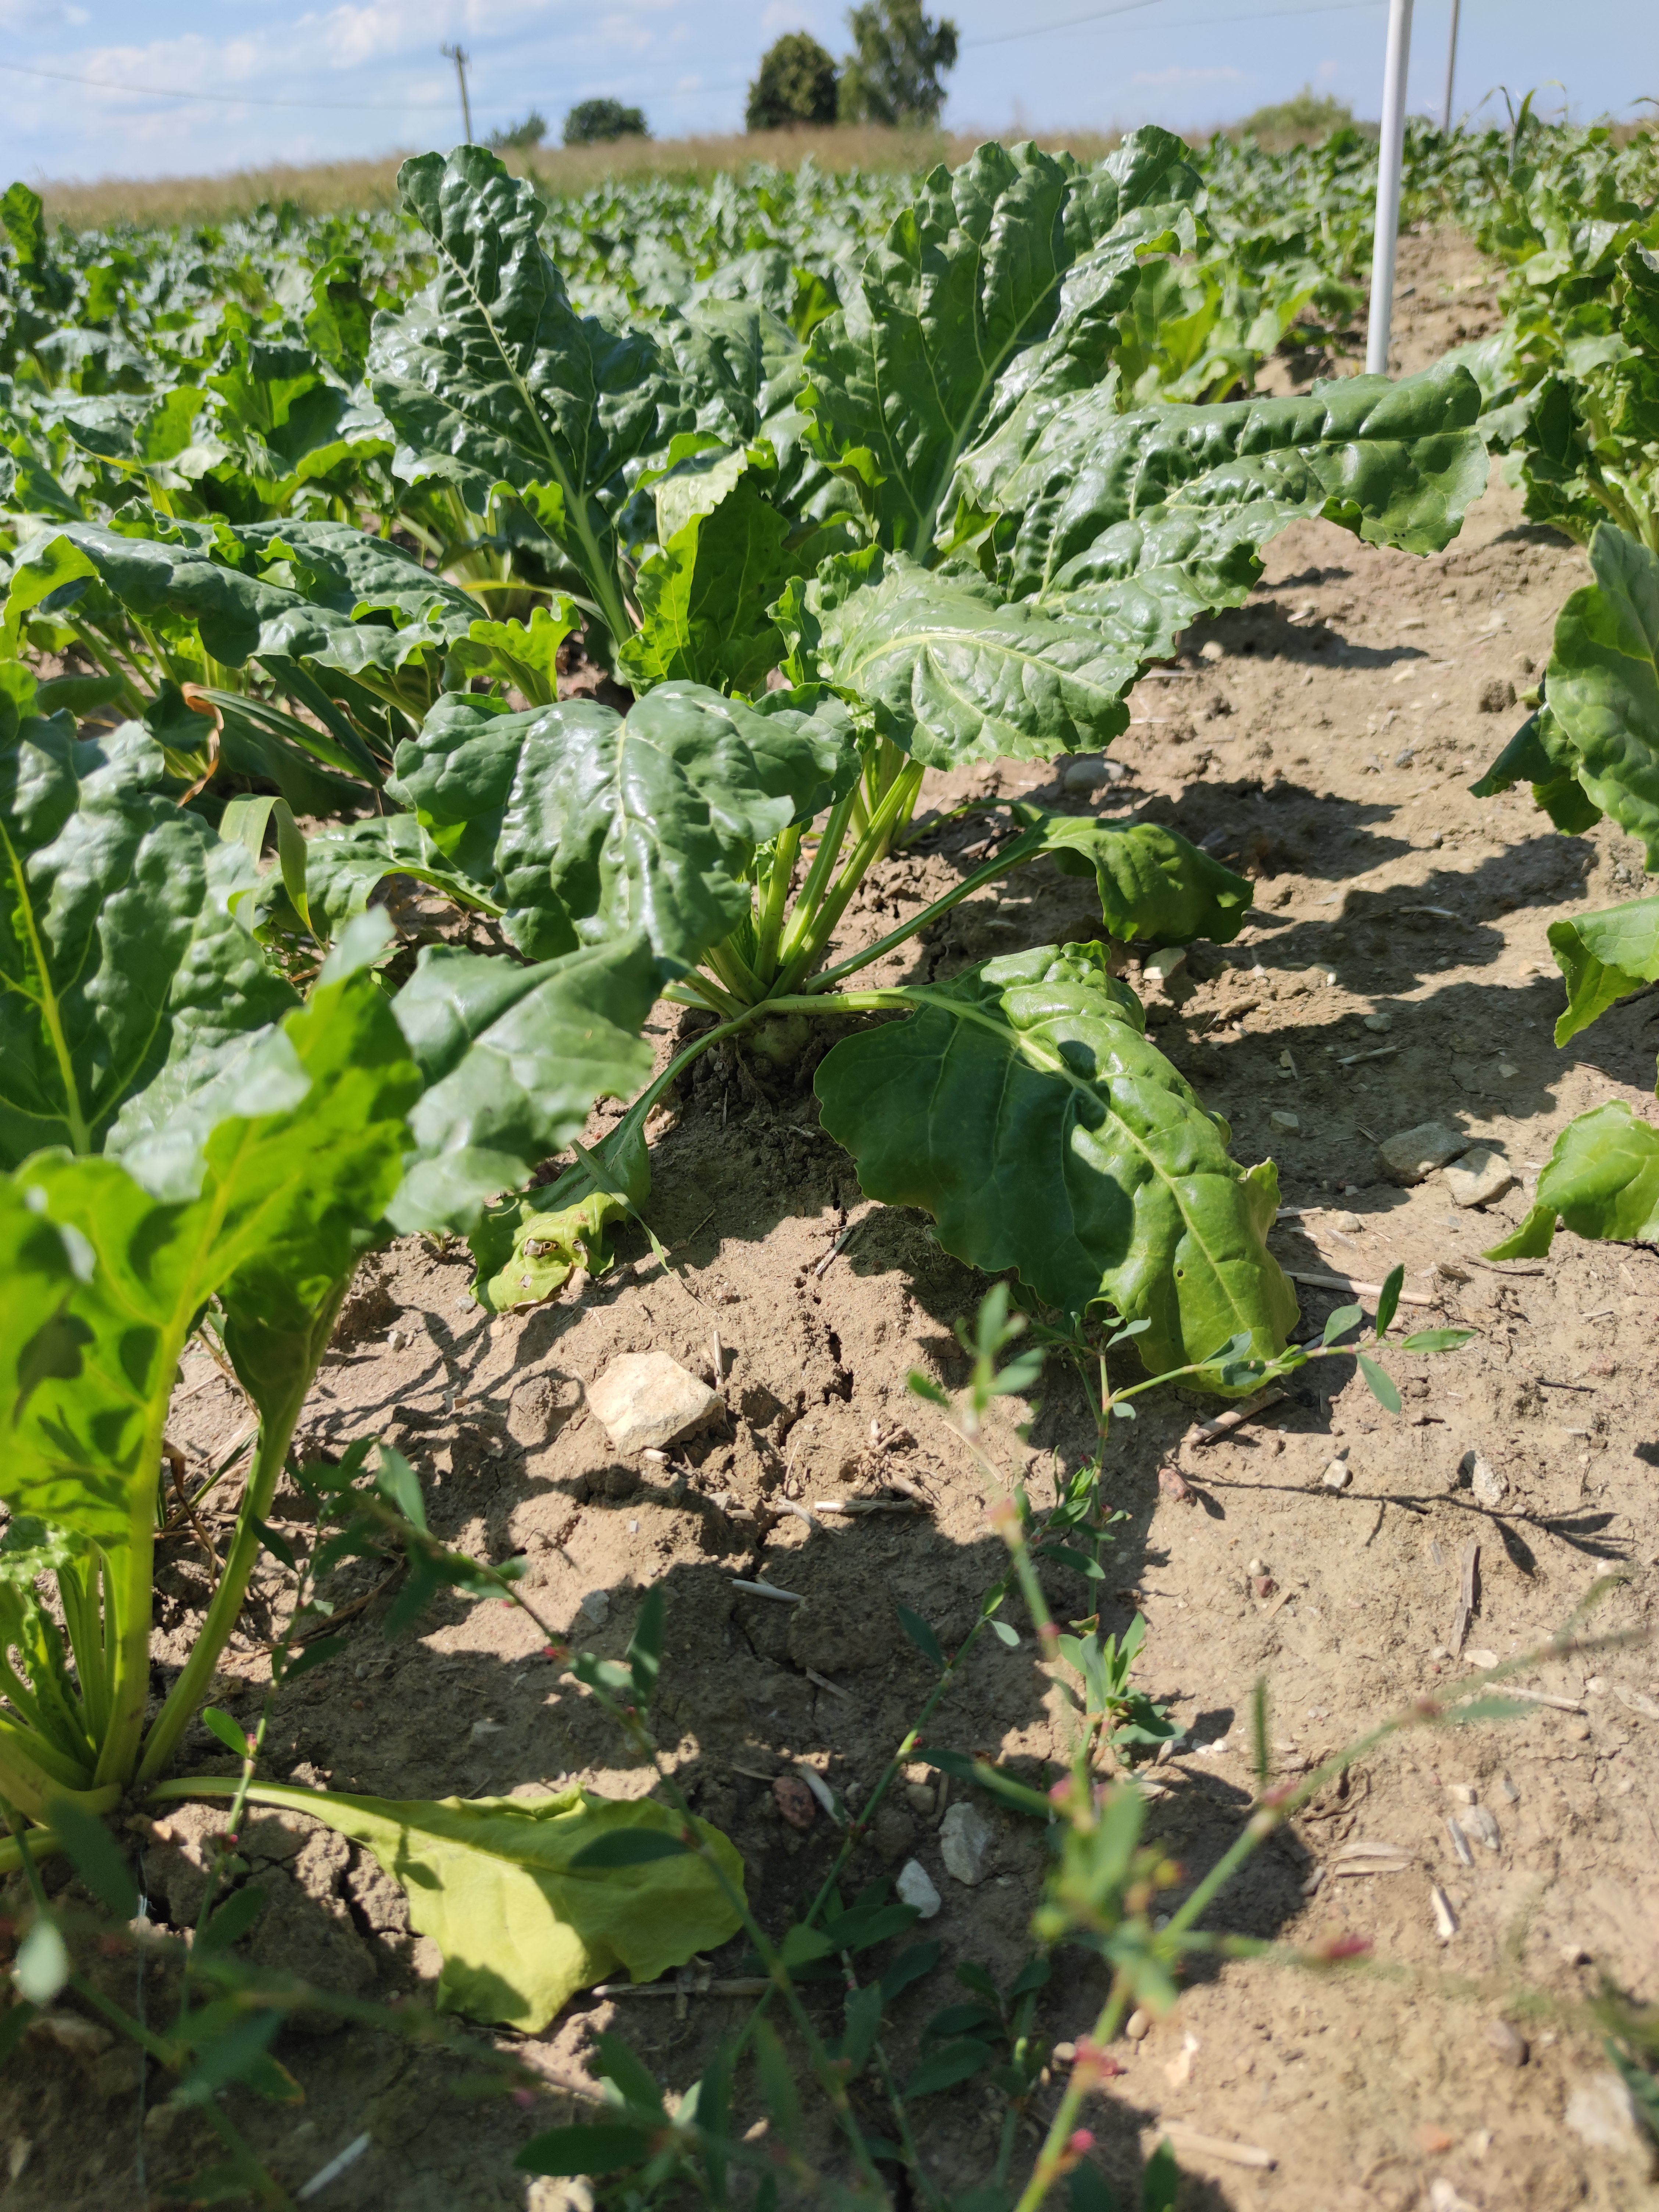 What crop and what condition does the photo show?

beet, unaffected
